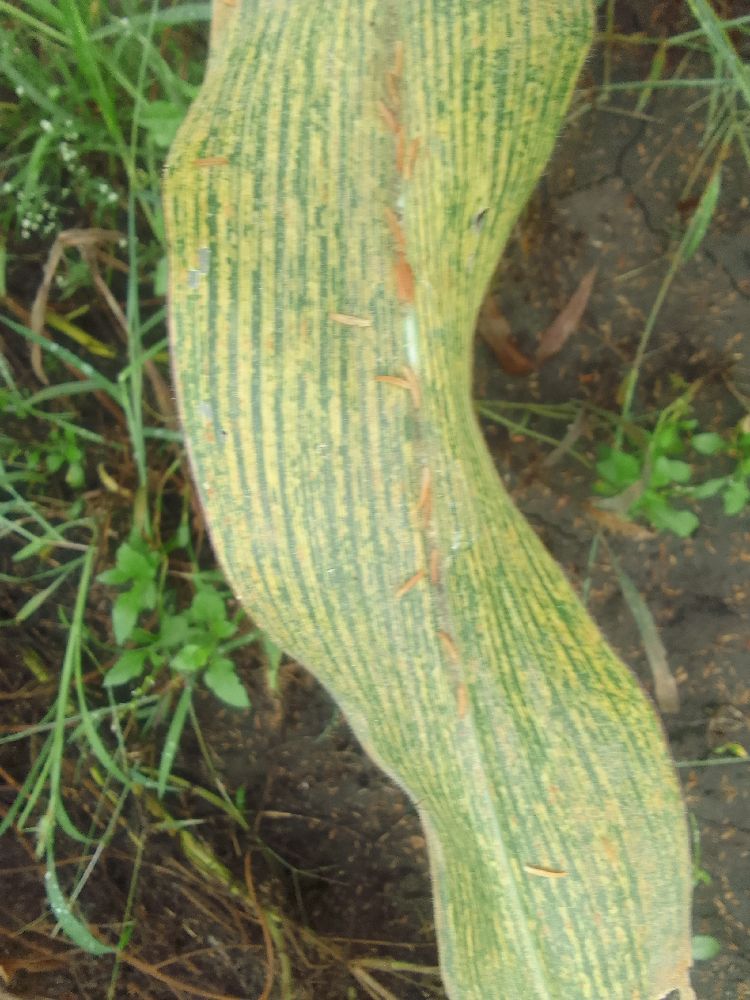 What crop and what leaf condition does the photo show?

maize, maize streak virus
